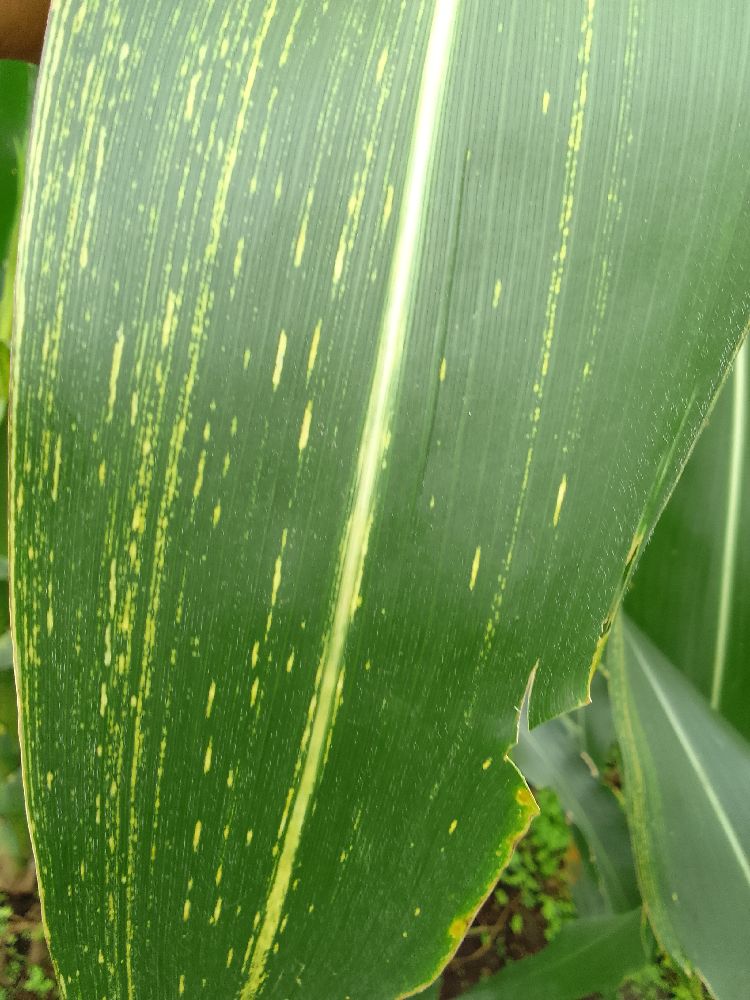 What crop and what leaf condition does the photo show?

maize, maize streak virus
